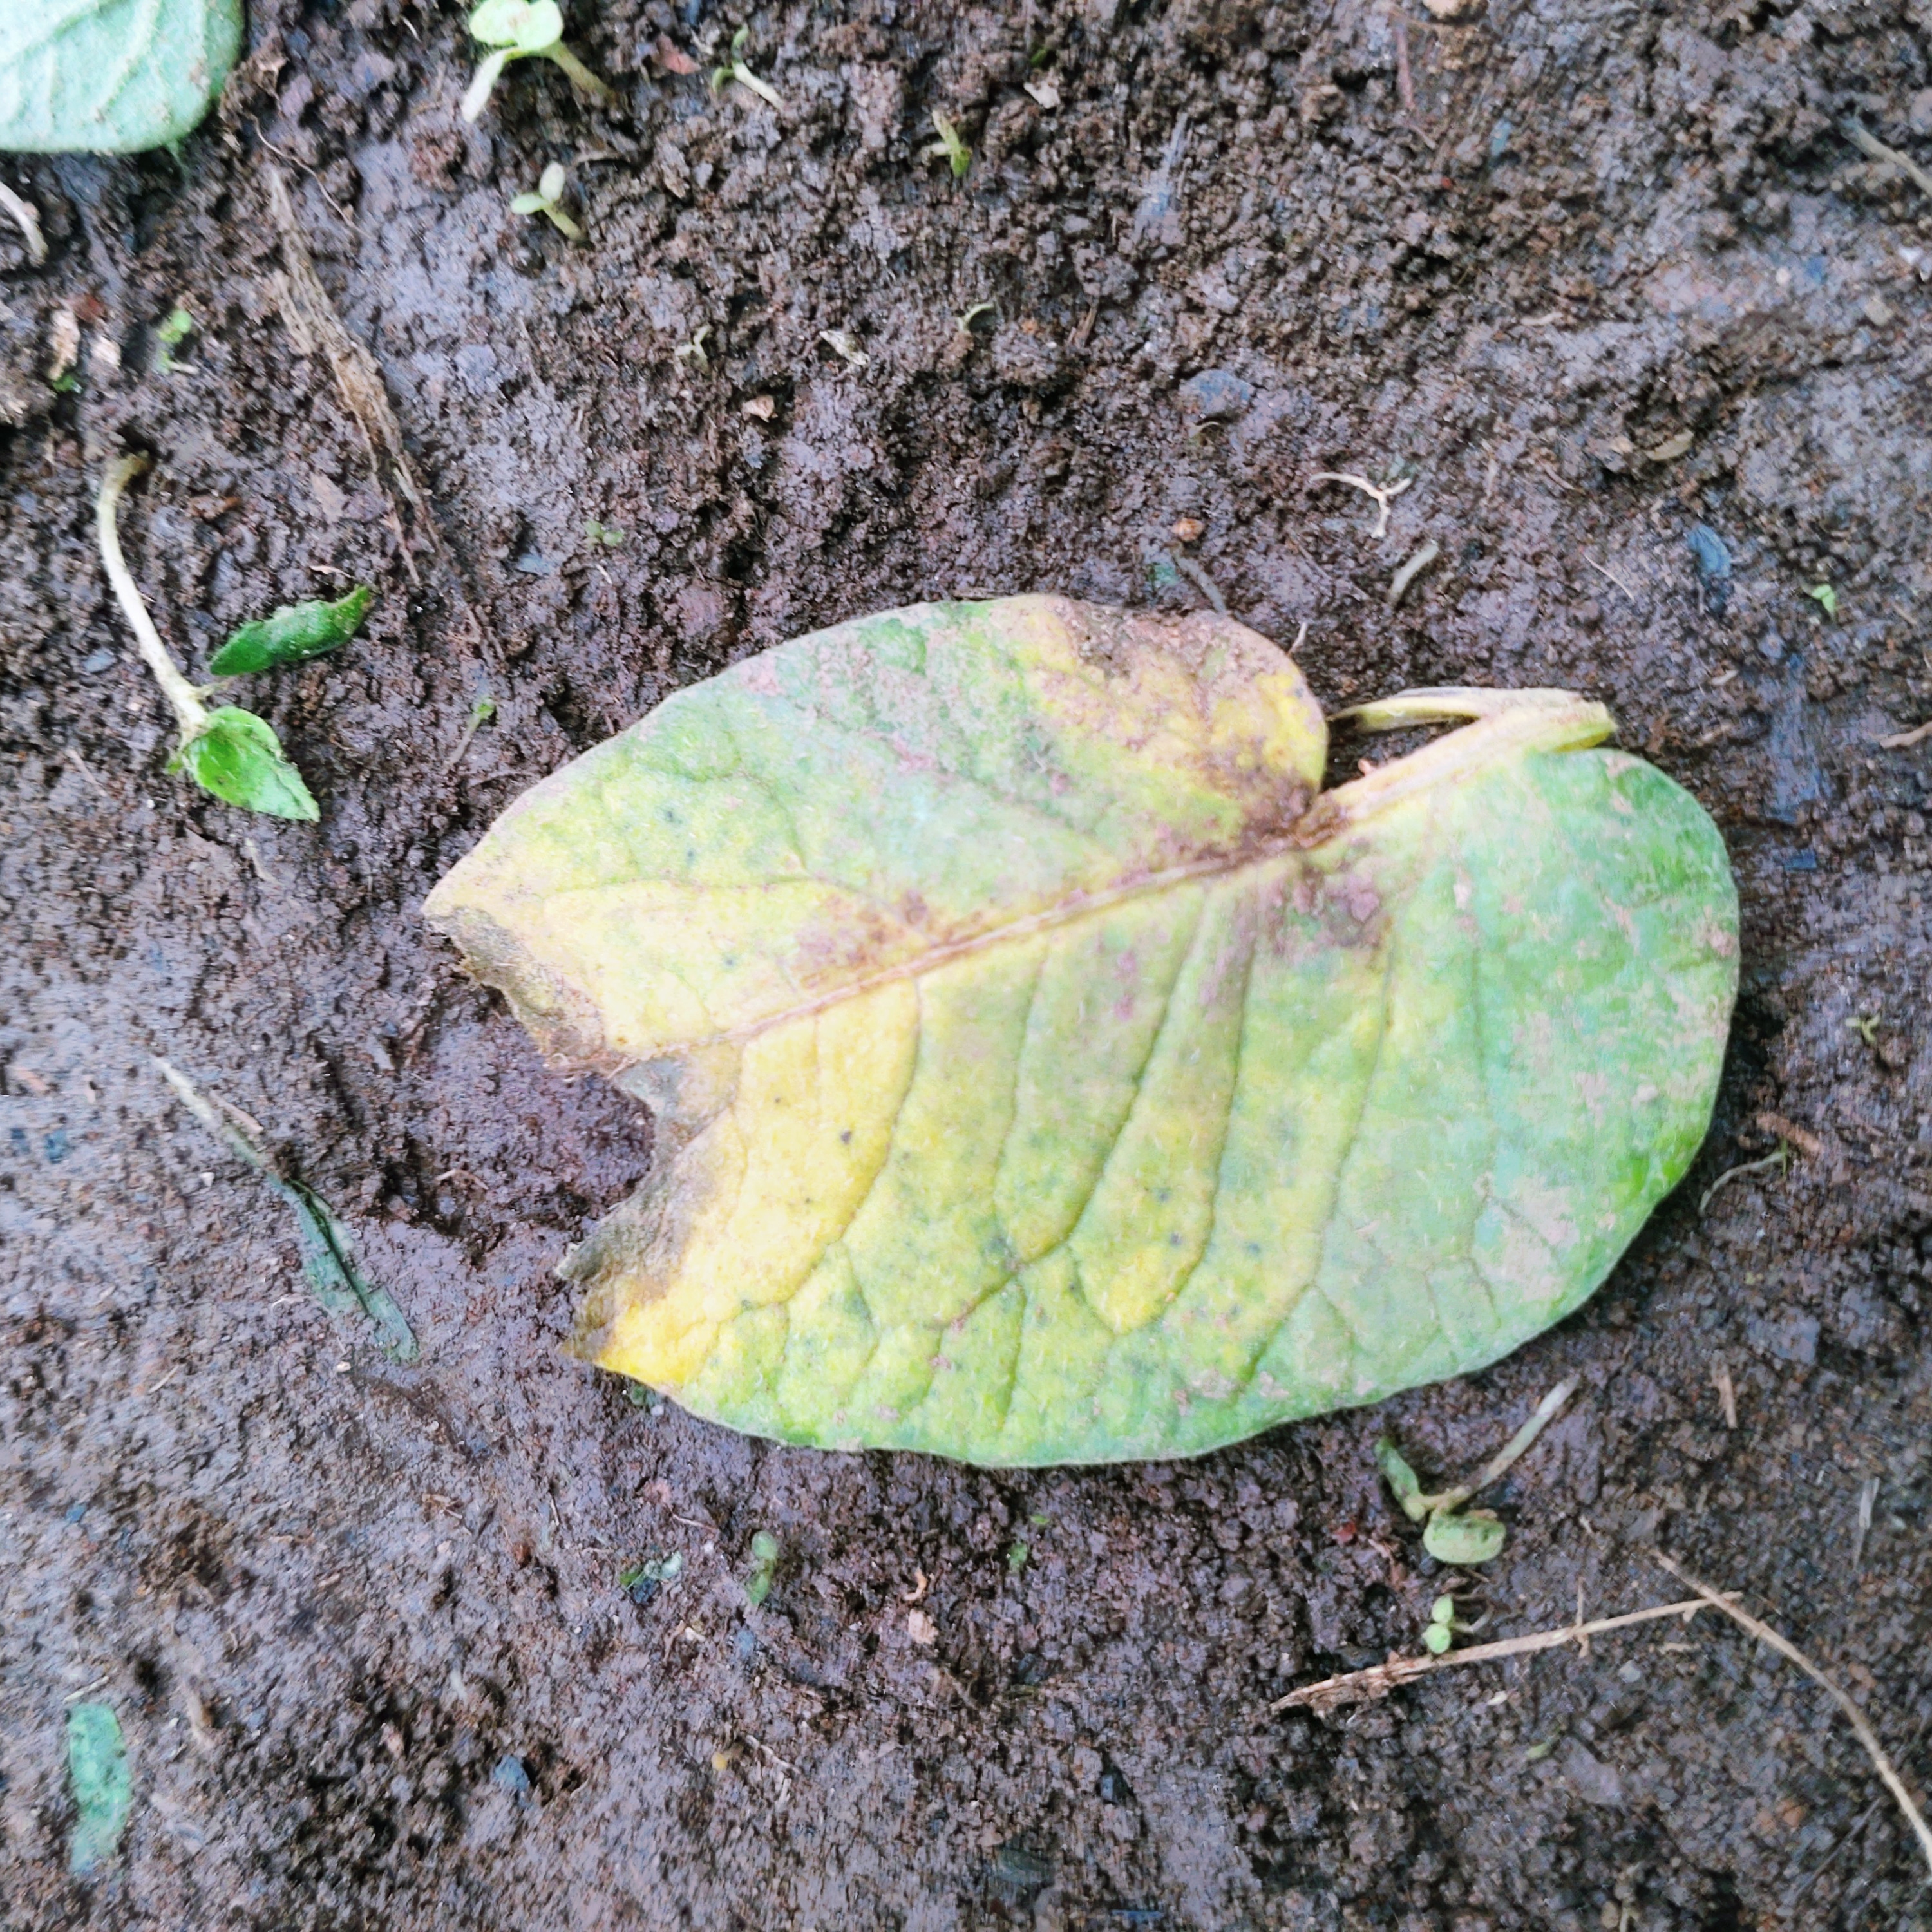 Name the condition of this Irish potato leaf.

late blight
